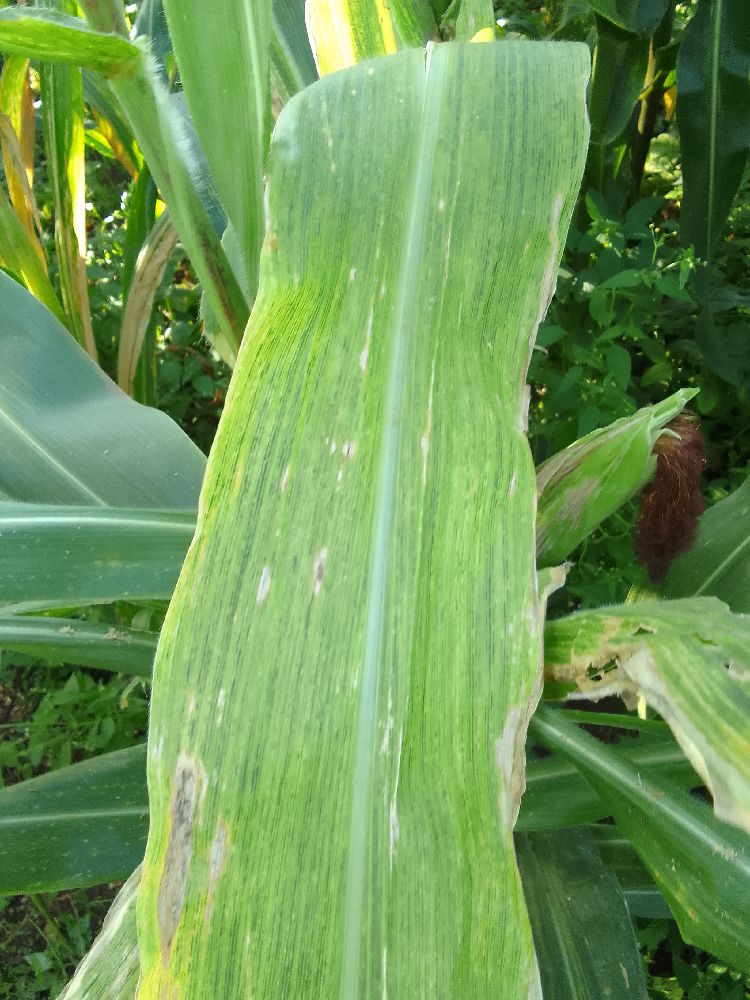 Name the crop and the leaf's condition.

maize, maize lethal necrosis
